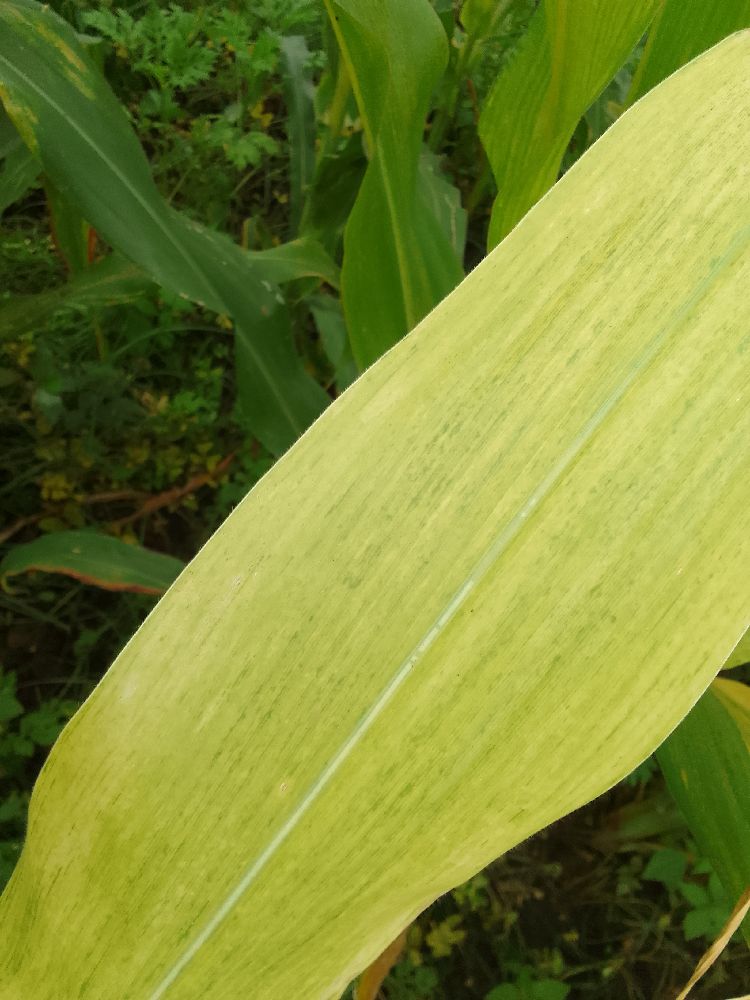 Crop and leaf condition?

maize, maize lethal necrosis
